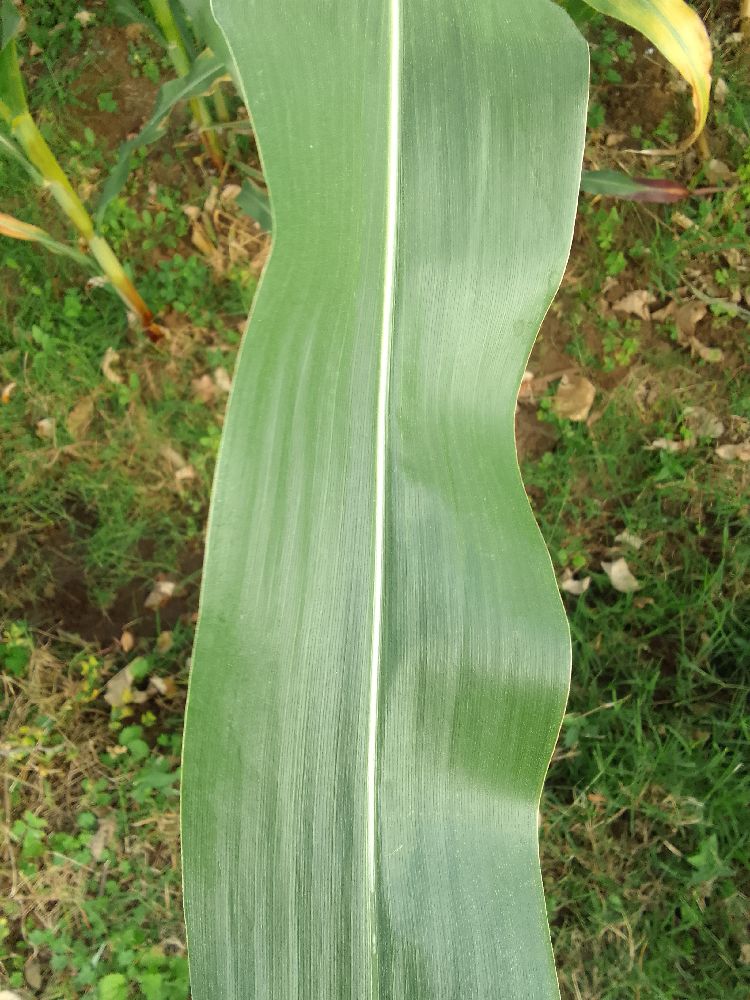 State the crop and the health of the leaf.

maize, healthy
